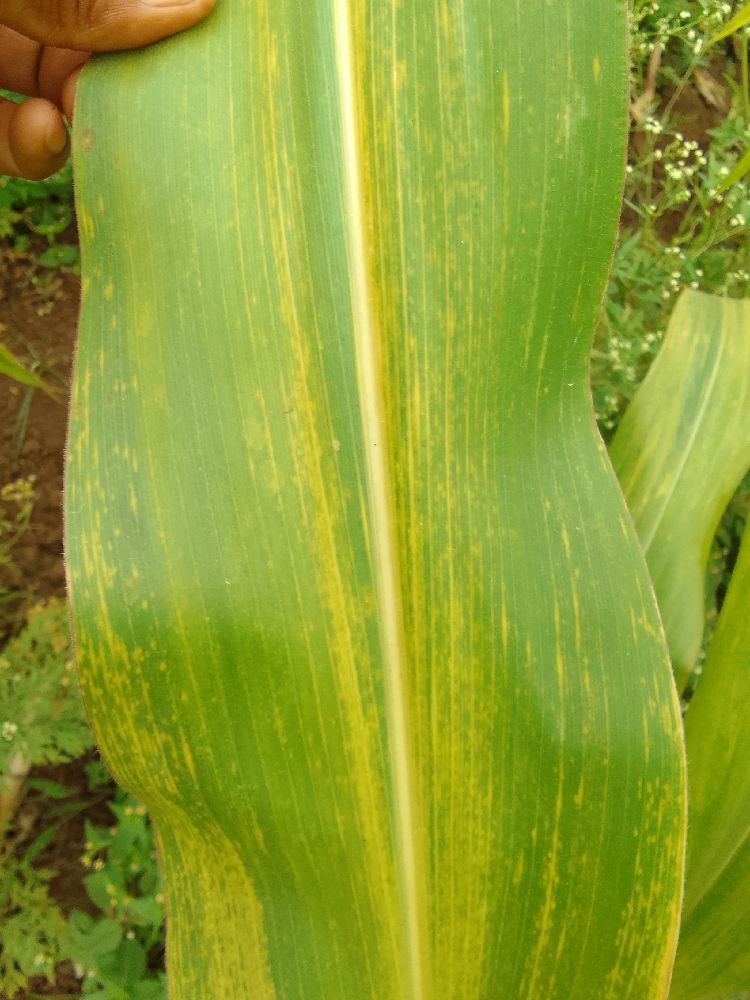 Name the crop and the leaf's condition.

maize, maize lethal necrosis
